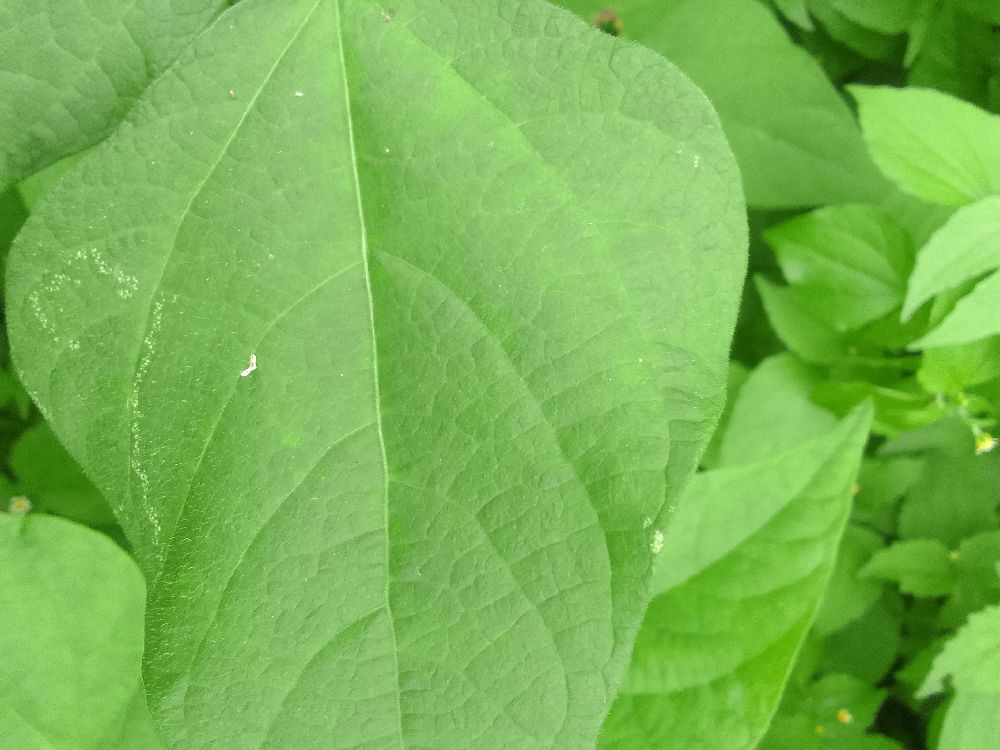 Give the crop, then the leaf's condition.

common bean, healthy
